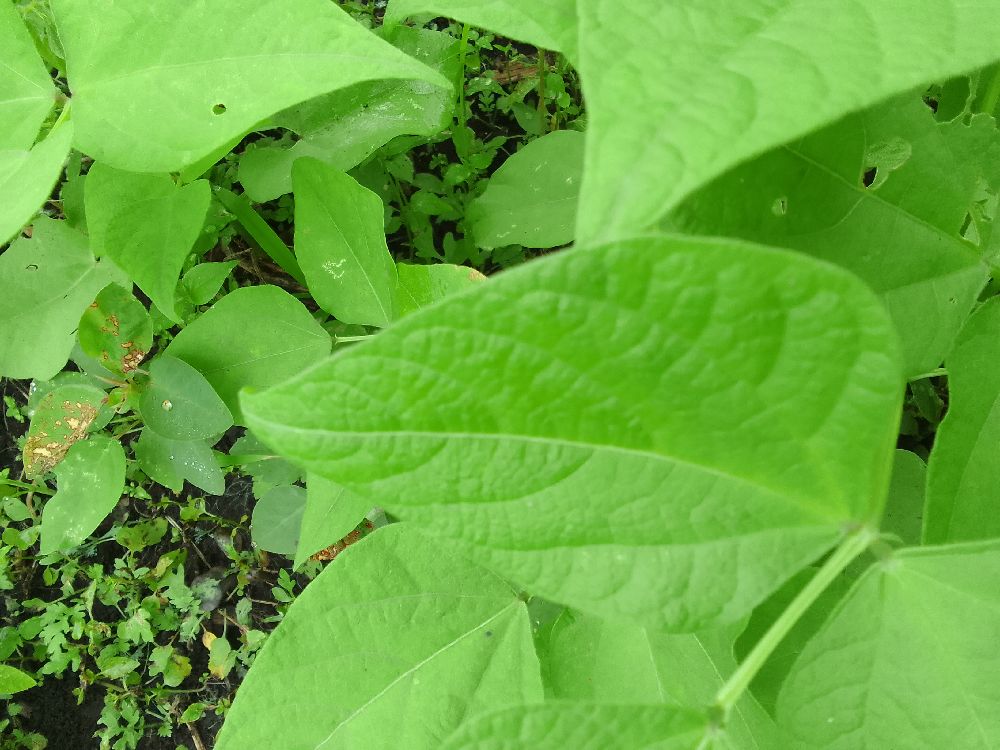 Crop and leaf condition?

common bean, healthy
